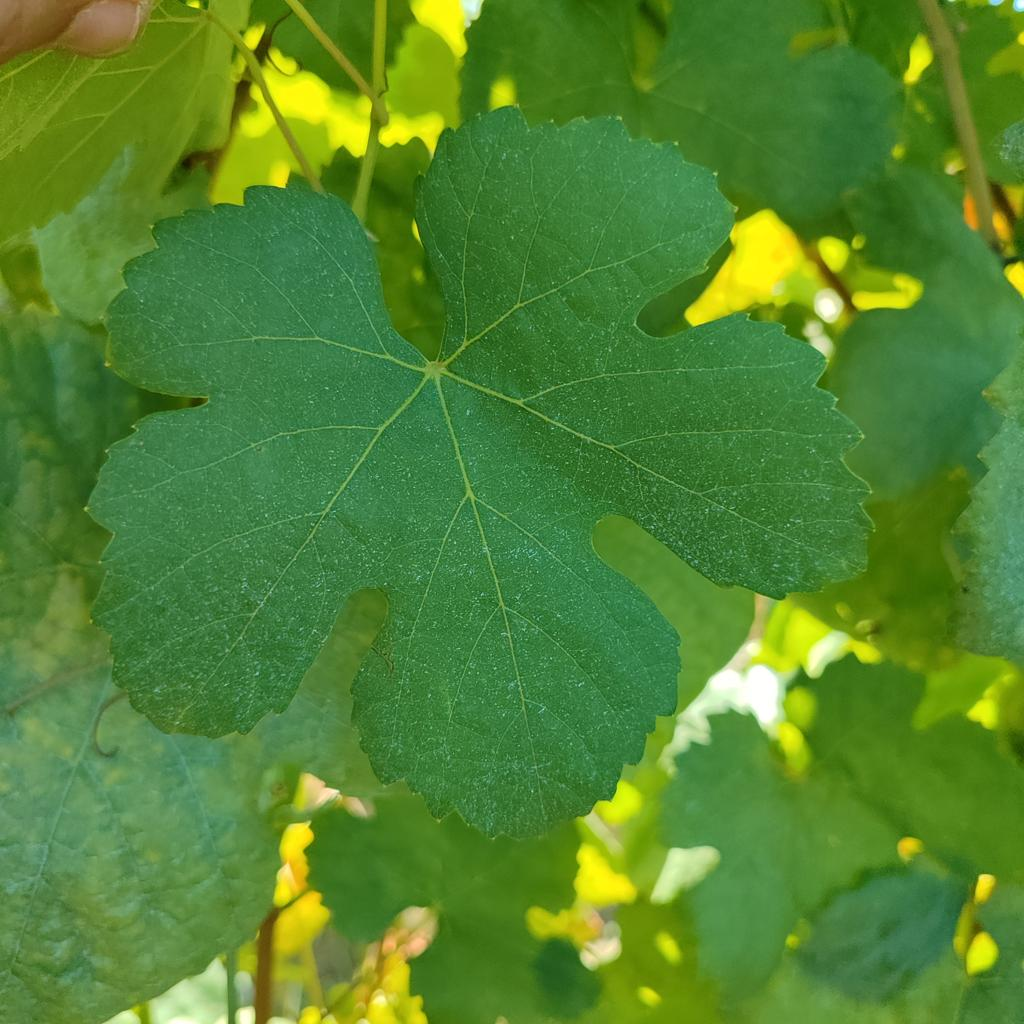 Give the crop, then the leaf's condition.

grapevine, healthy
